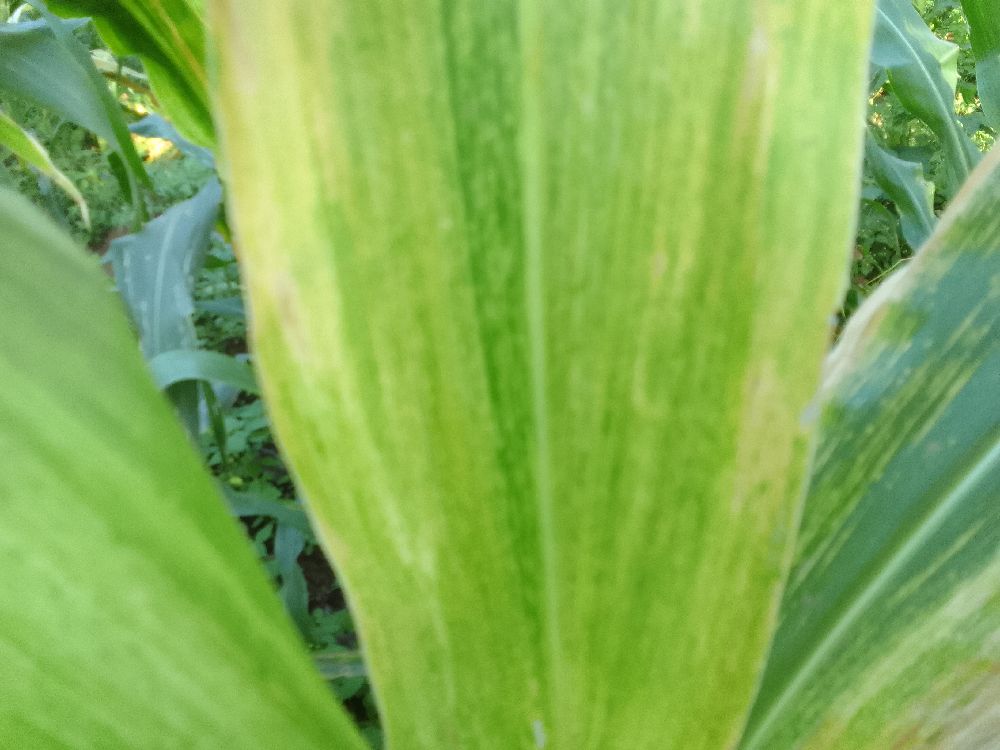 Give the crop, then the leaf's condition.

maize, maize lethal necrosis
